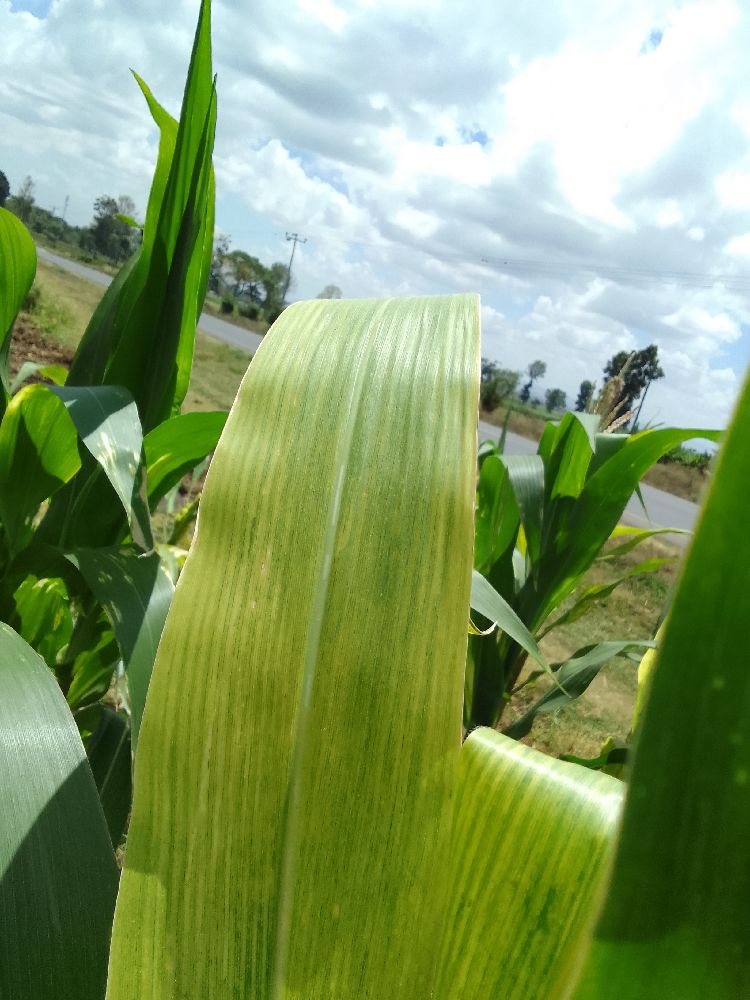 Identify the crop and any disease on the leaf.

maize, maize lethal necrosis
